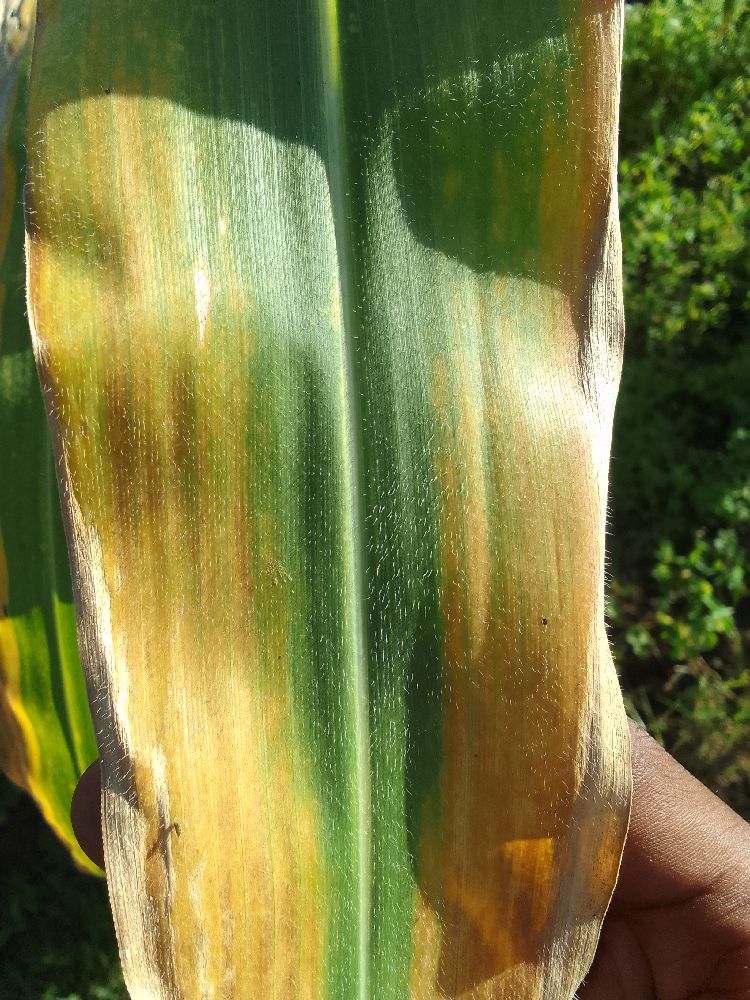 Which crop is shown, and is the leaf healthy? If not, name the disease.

maize, maize lethal necrosis
